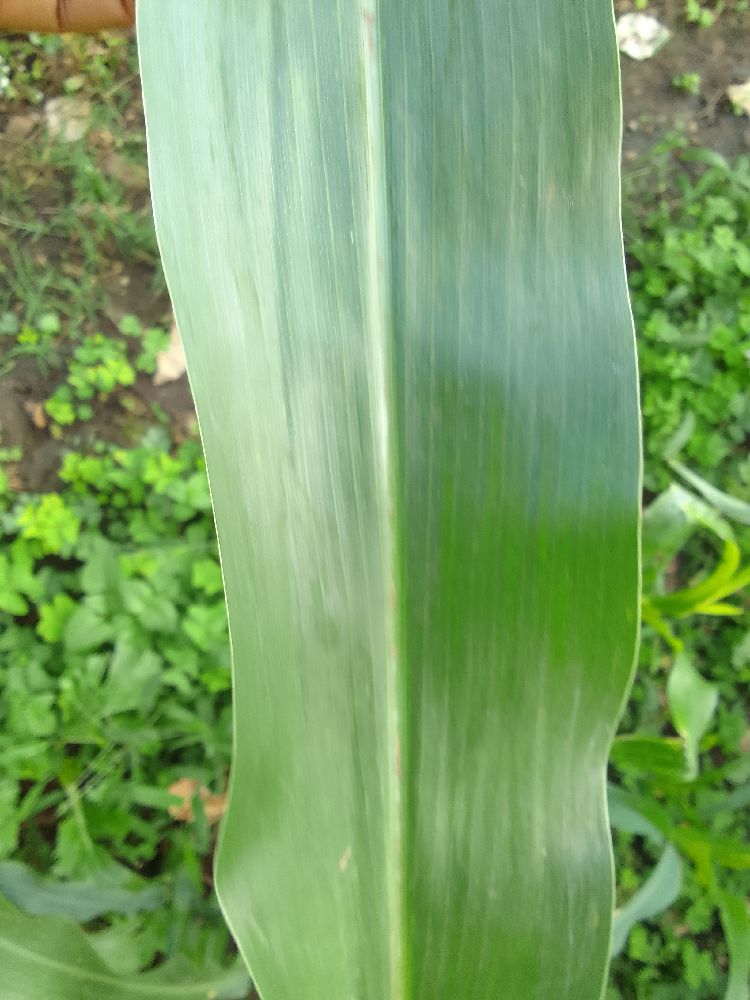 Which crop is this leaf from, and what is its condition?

maize, healthy
